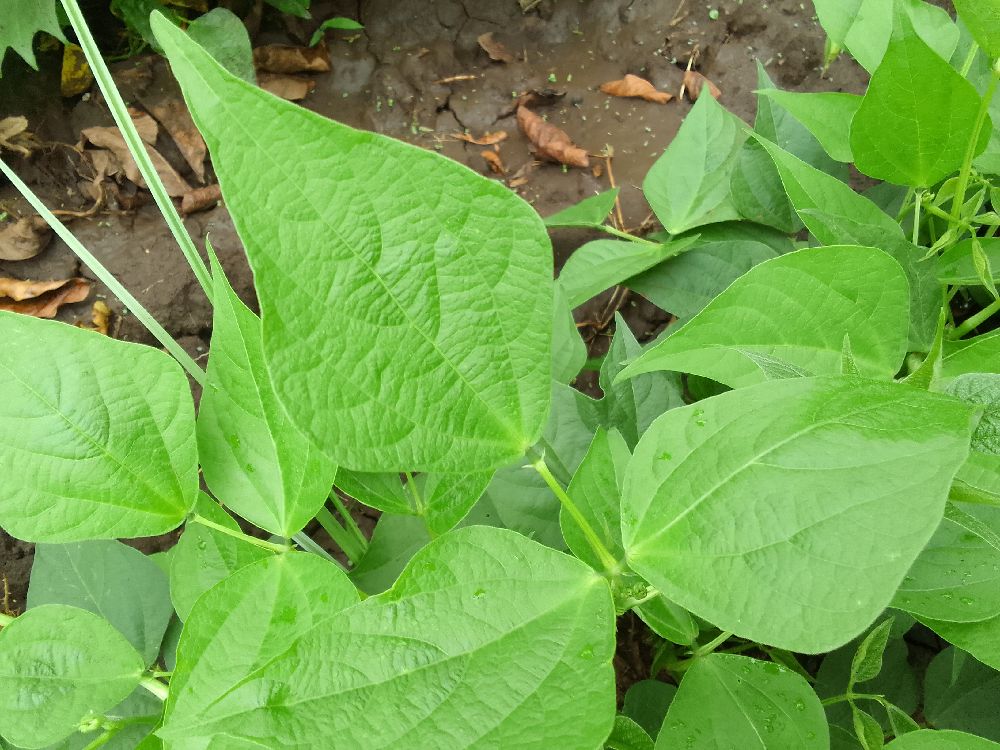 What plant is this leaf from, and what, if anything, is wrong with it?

common bean, healthy
